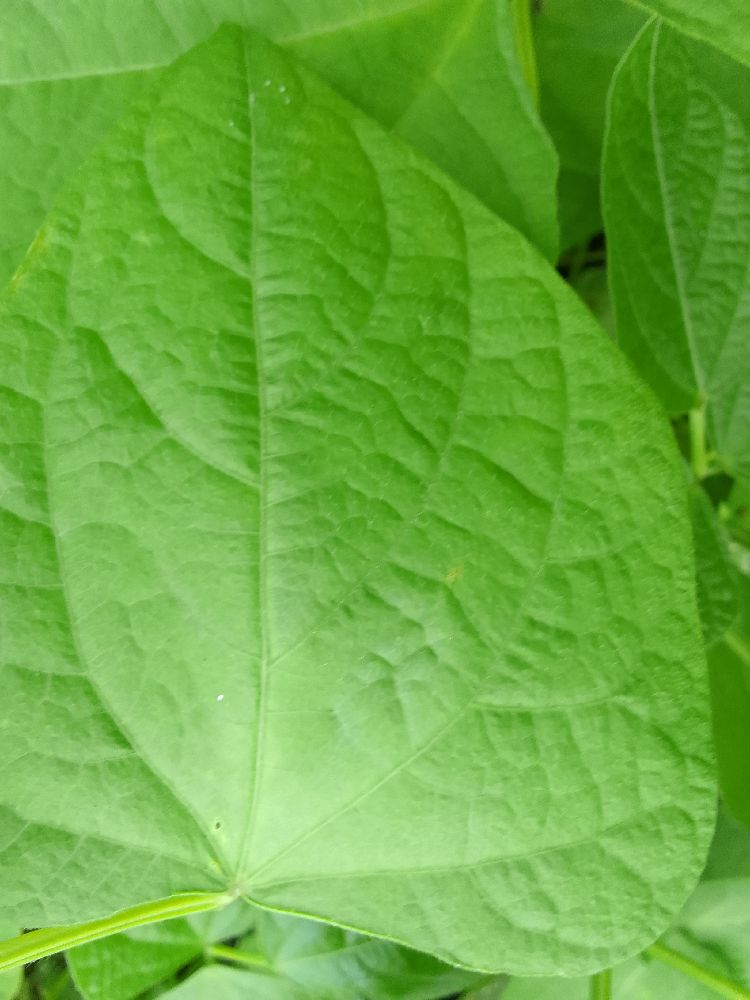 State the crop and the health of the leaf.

common bean, healthy
